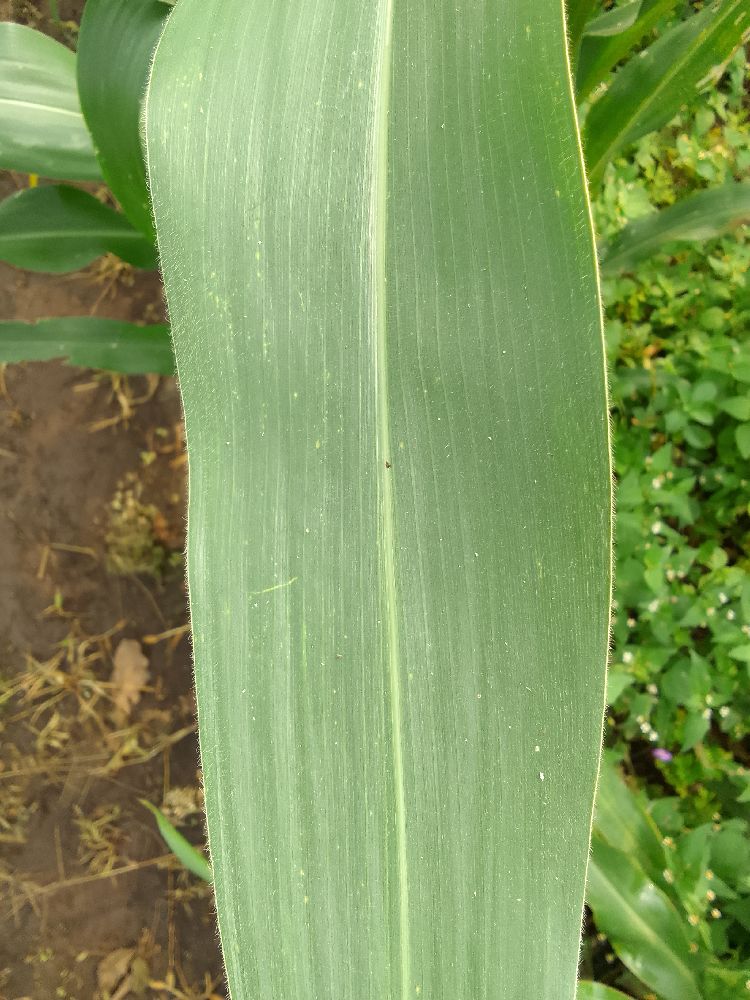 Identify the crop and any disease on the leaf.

maize, healthy
